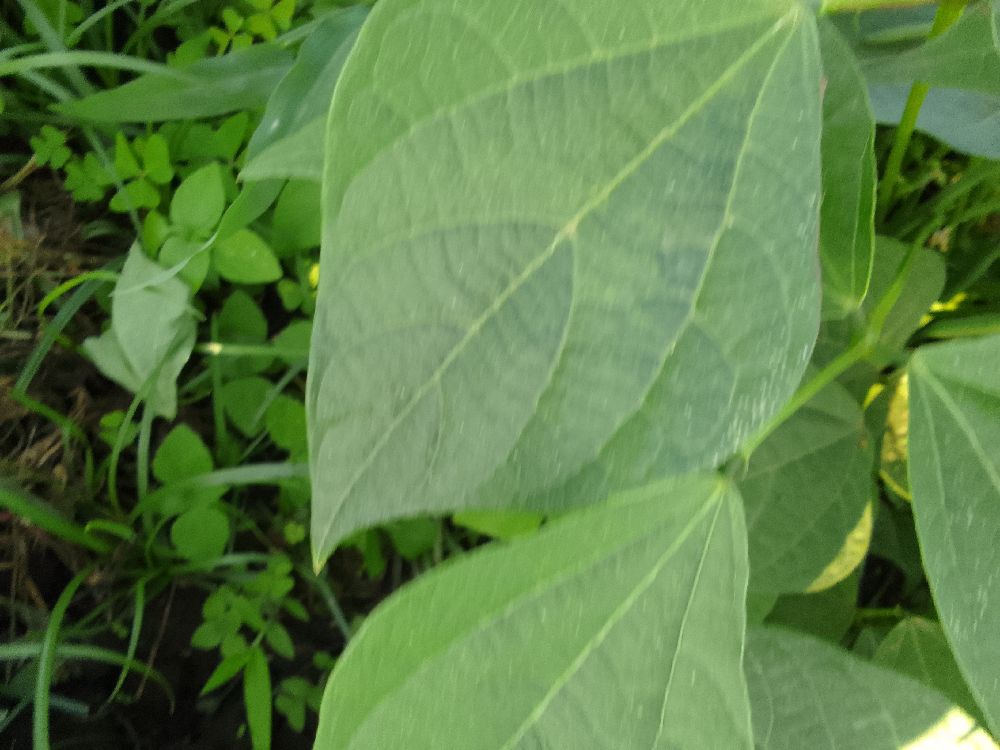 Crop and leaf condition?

common bean, healthy
